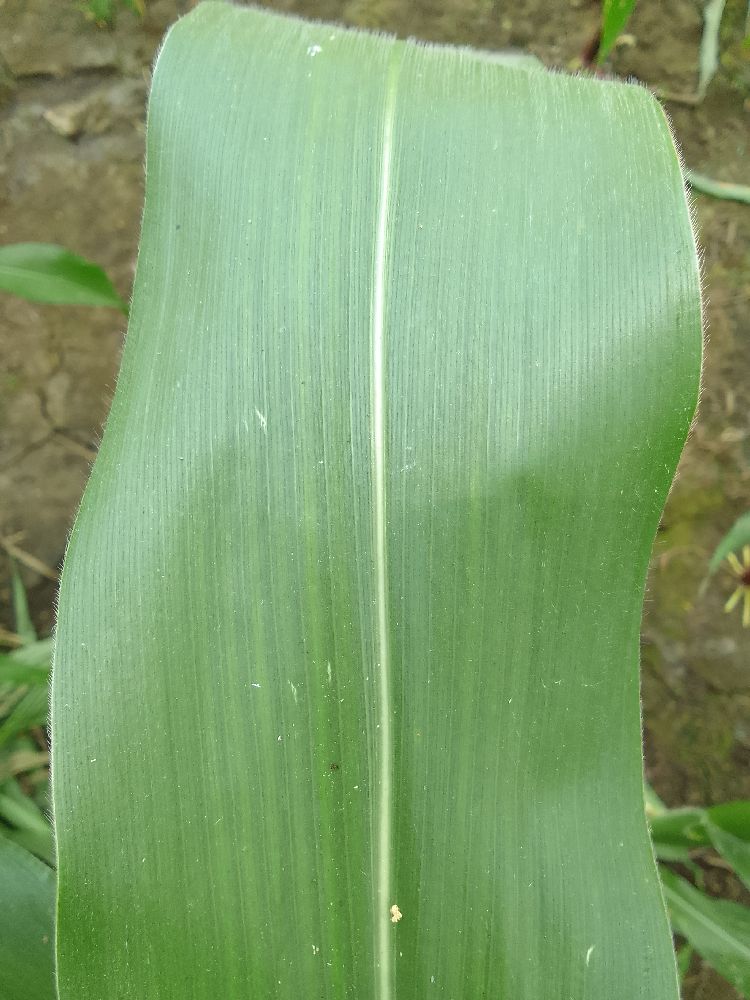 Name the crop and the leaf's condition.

maize, healthy
